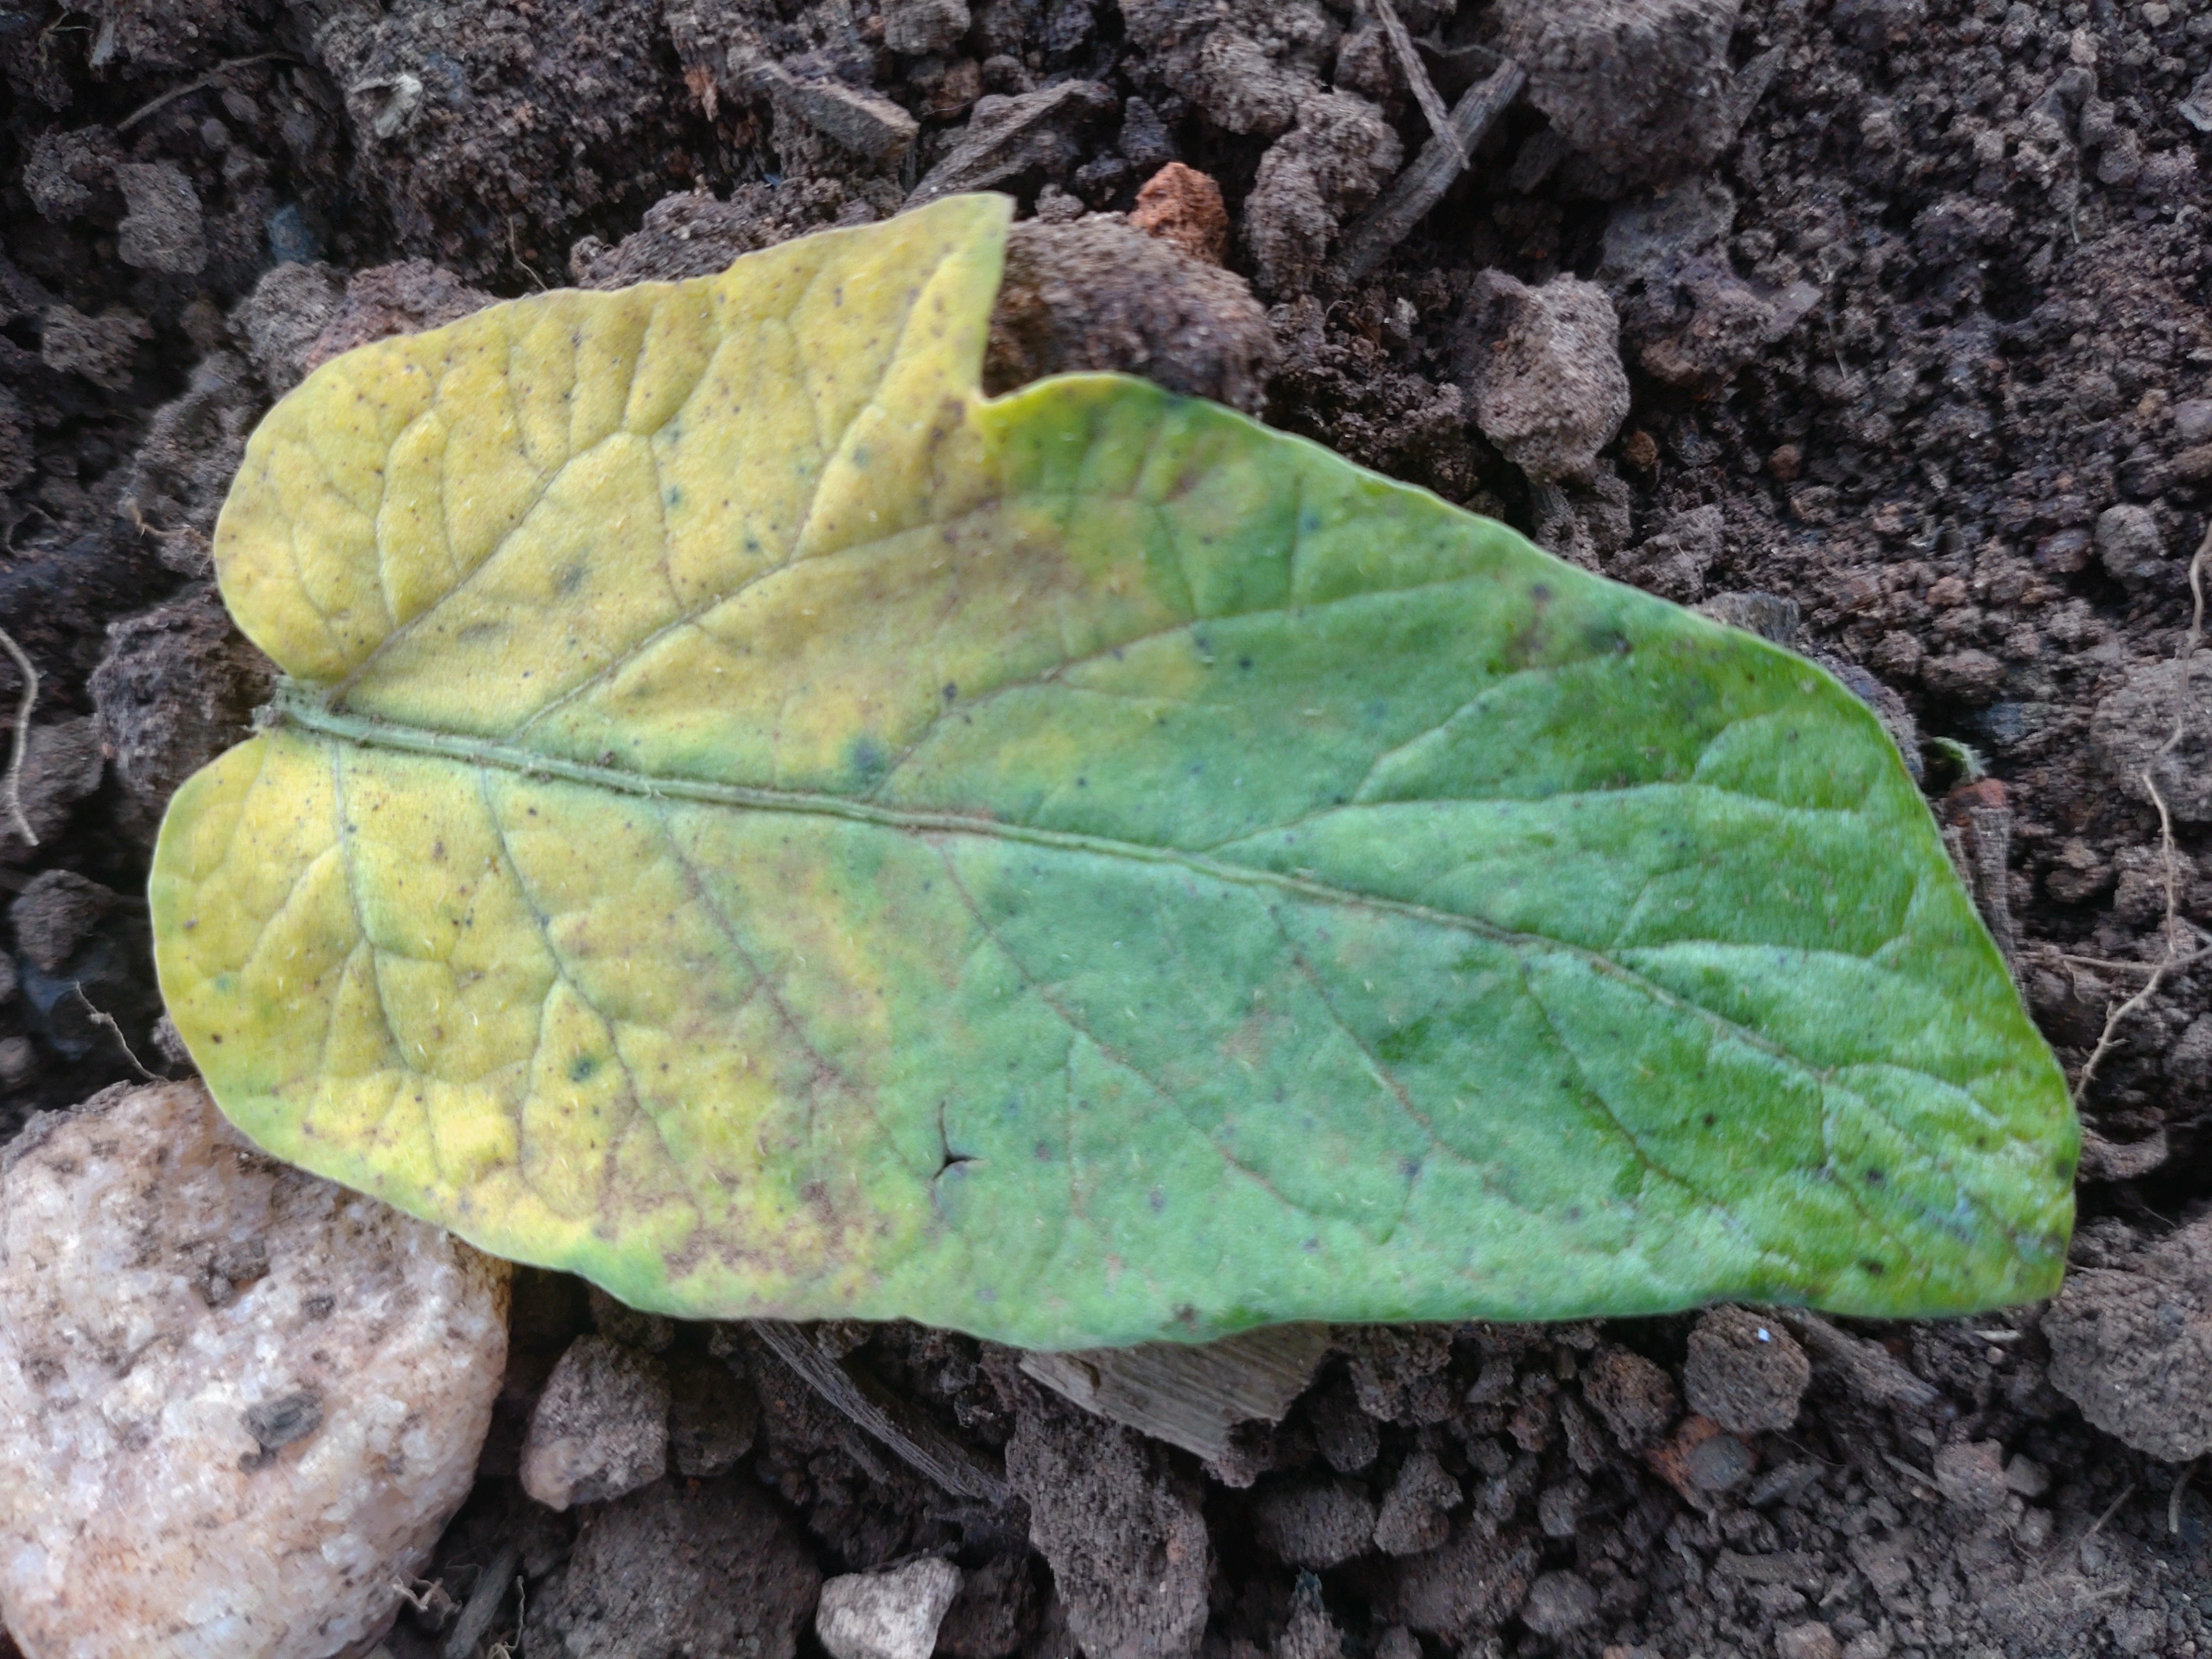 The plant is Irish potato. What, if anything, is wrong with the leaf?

late blight
